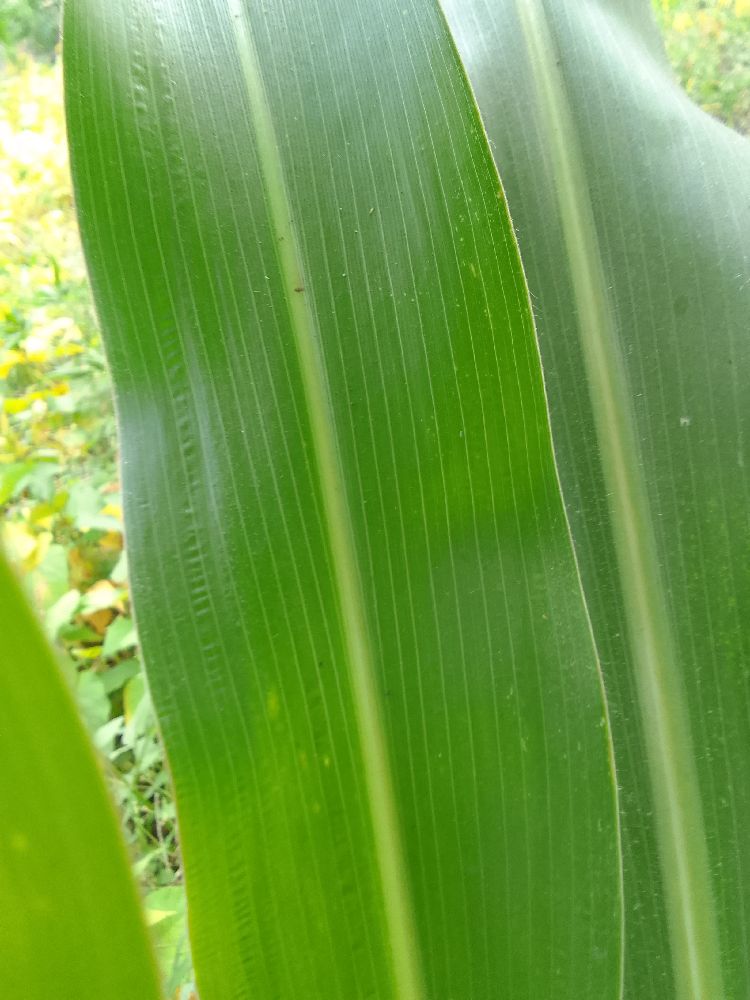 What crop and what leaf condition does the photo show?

maize, healthy
